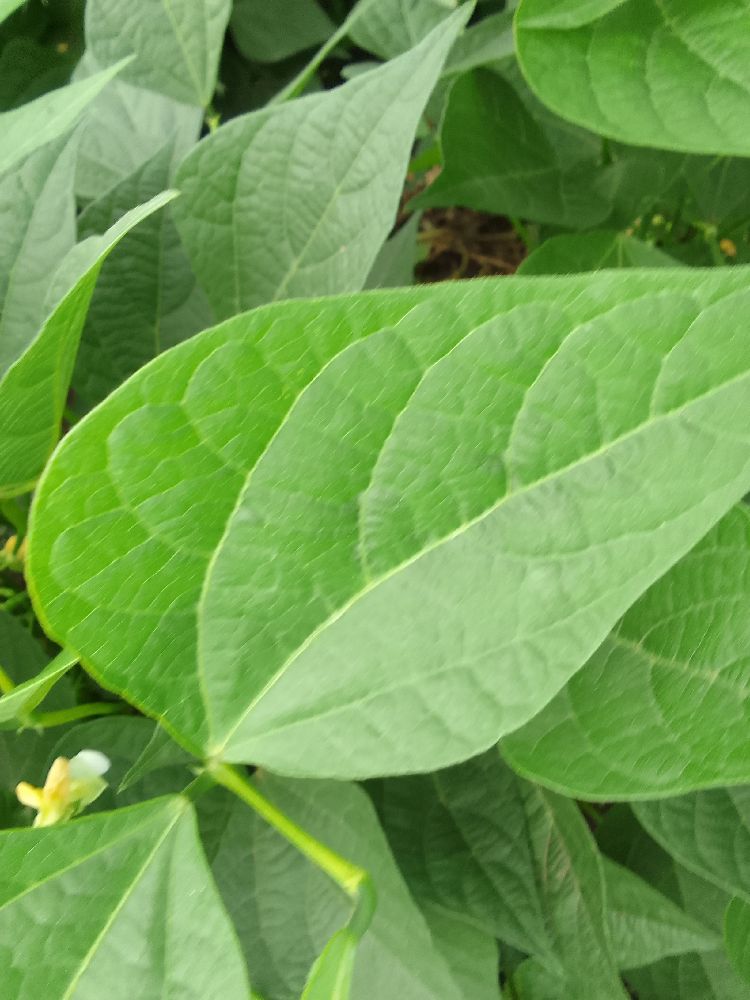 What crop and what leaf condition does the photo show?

common bean, healthy
